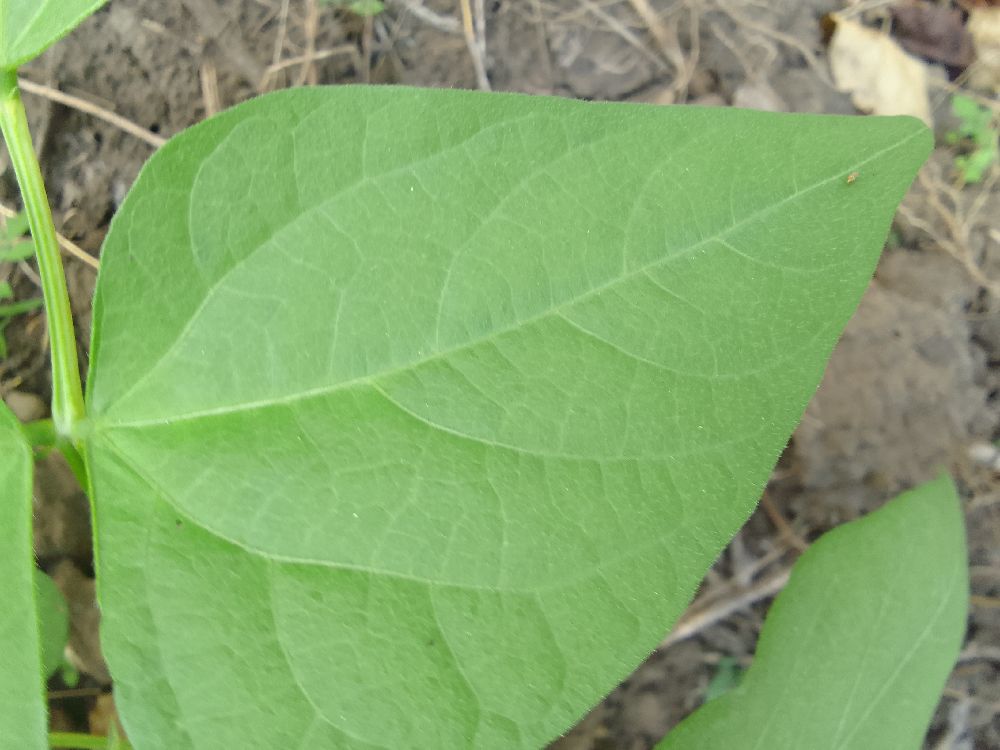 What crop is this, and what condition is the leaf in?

common bean, healthy
